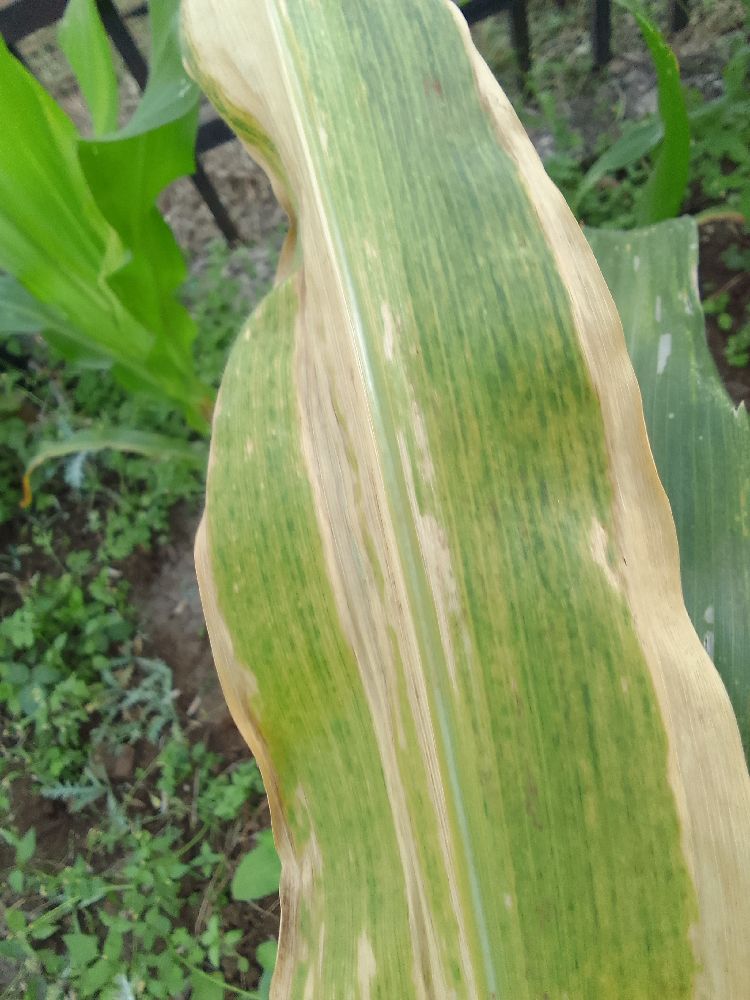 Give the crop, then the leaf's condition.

maize, maize lethal necrosis
